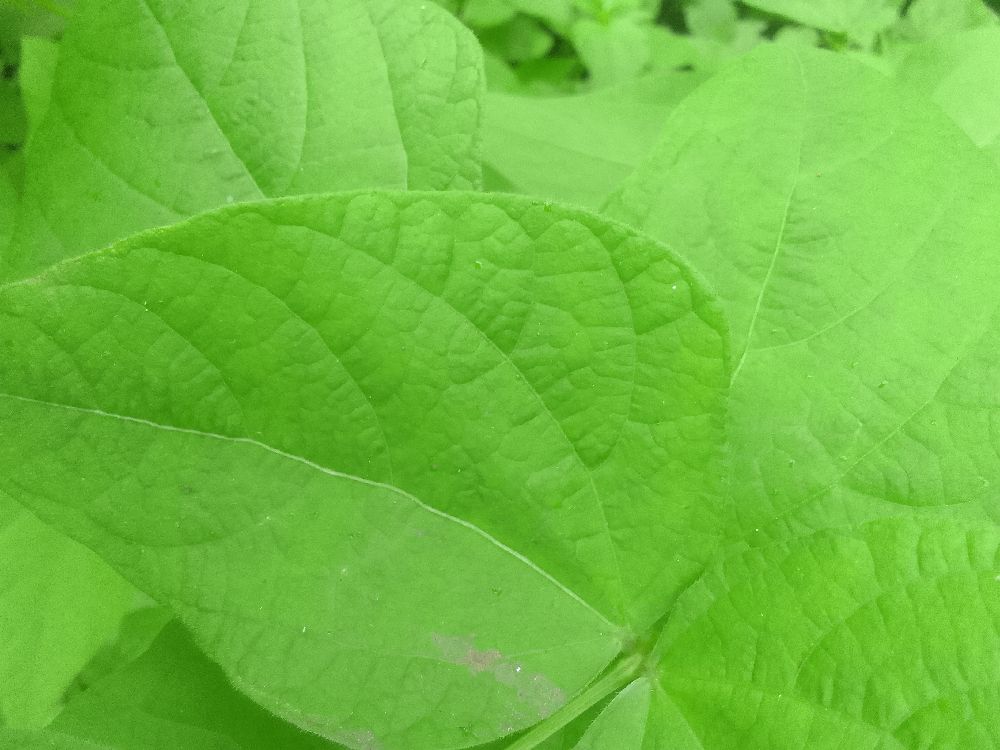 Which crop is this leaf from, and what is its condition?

common bean, healthy
